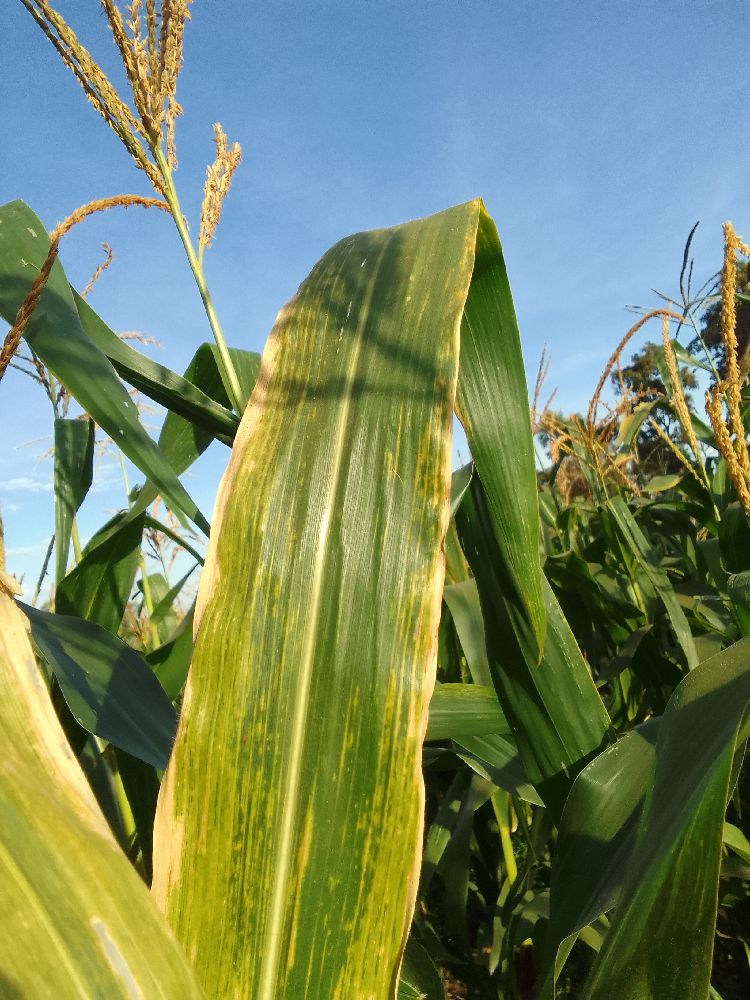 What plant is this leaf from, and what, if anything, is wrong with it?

maize, maize lethal necrosis
